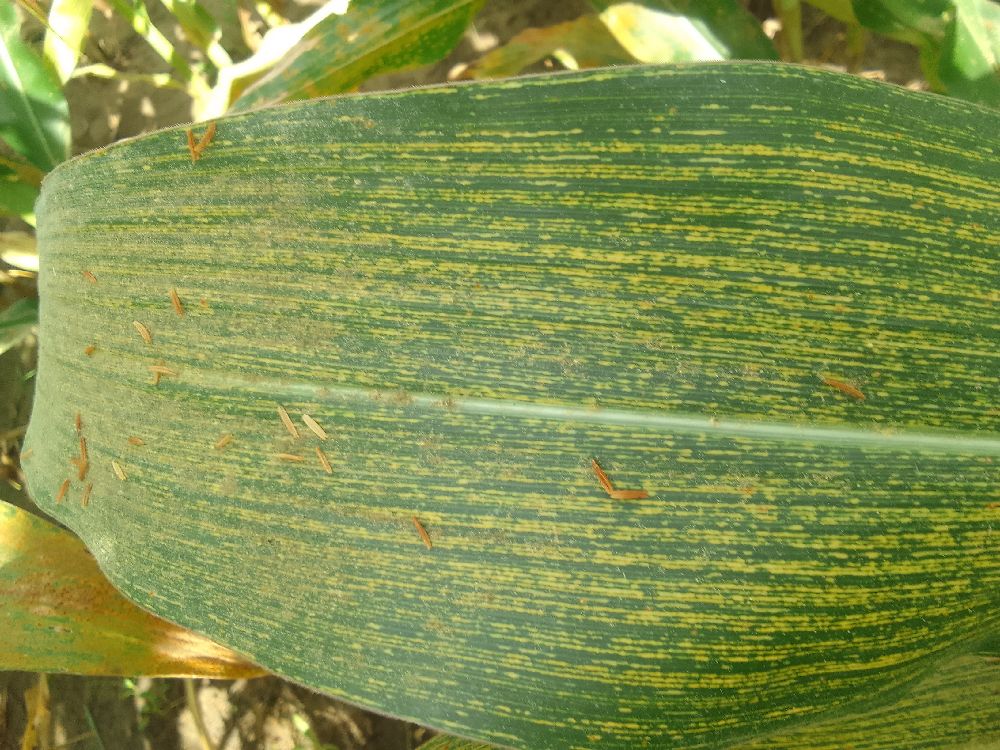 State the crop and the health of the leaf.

maize, maize streak virus
